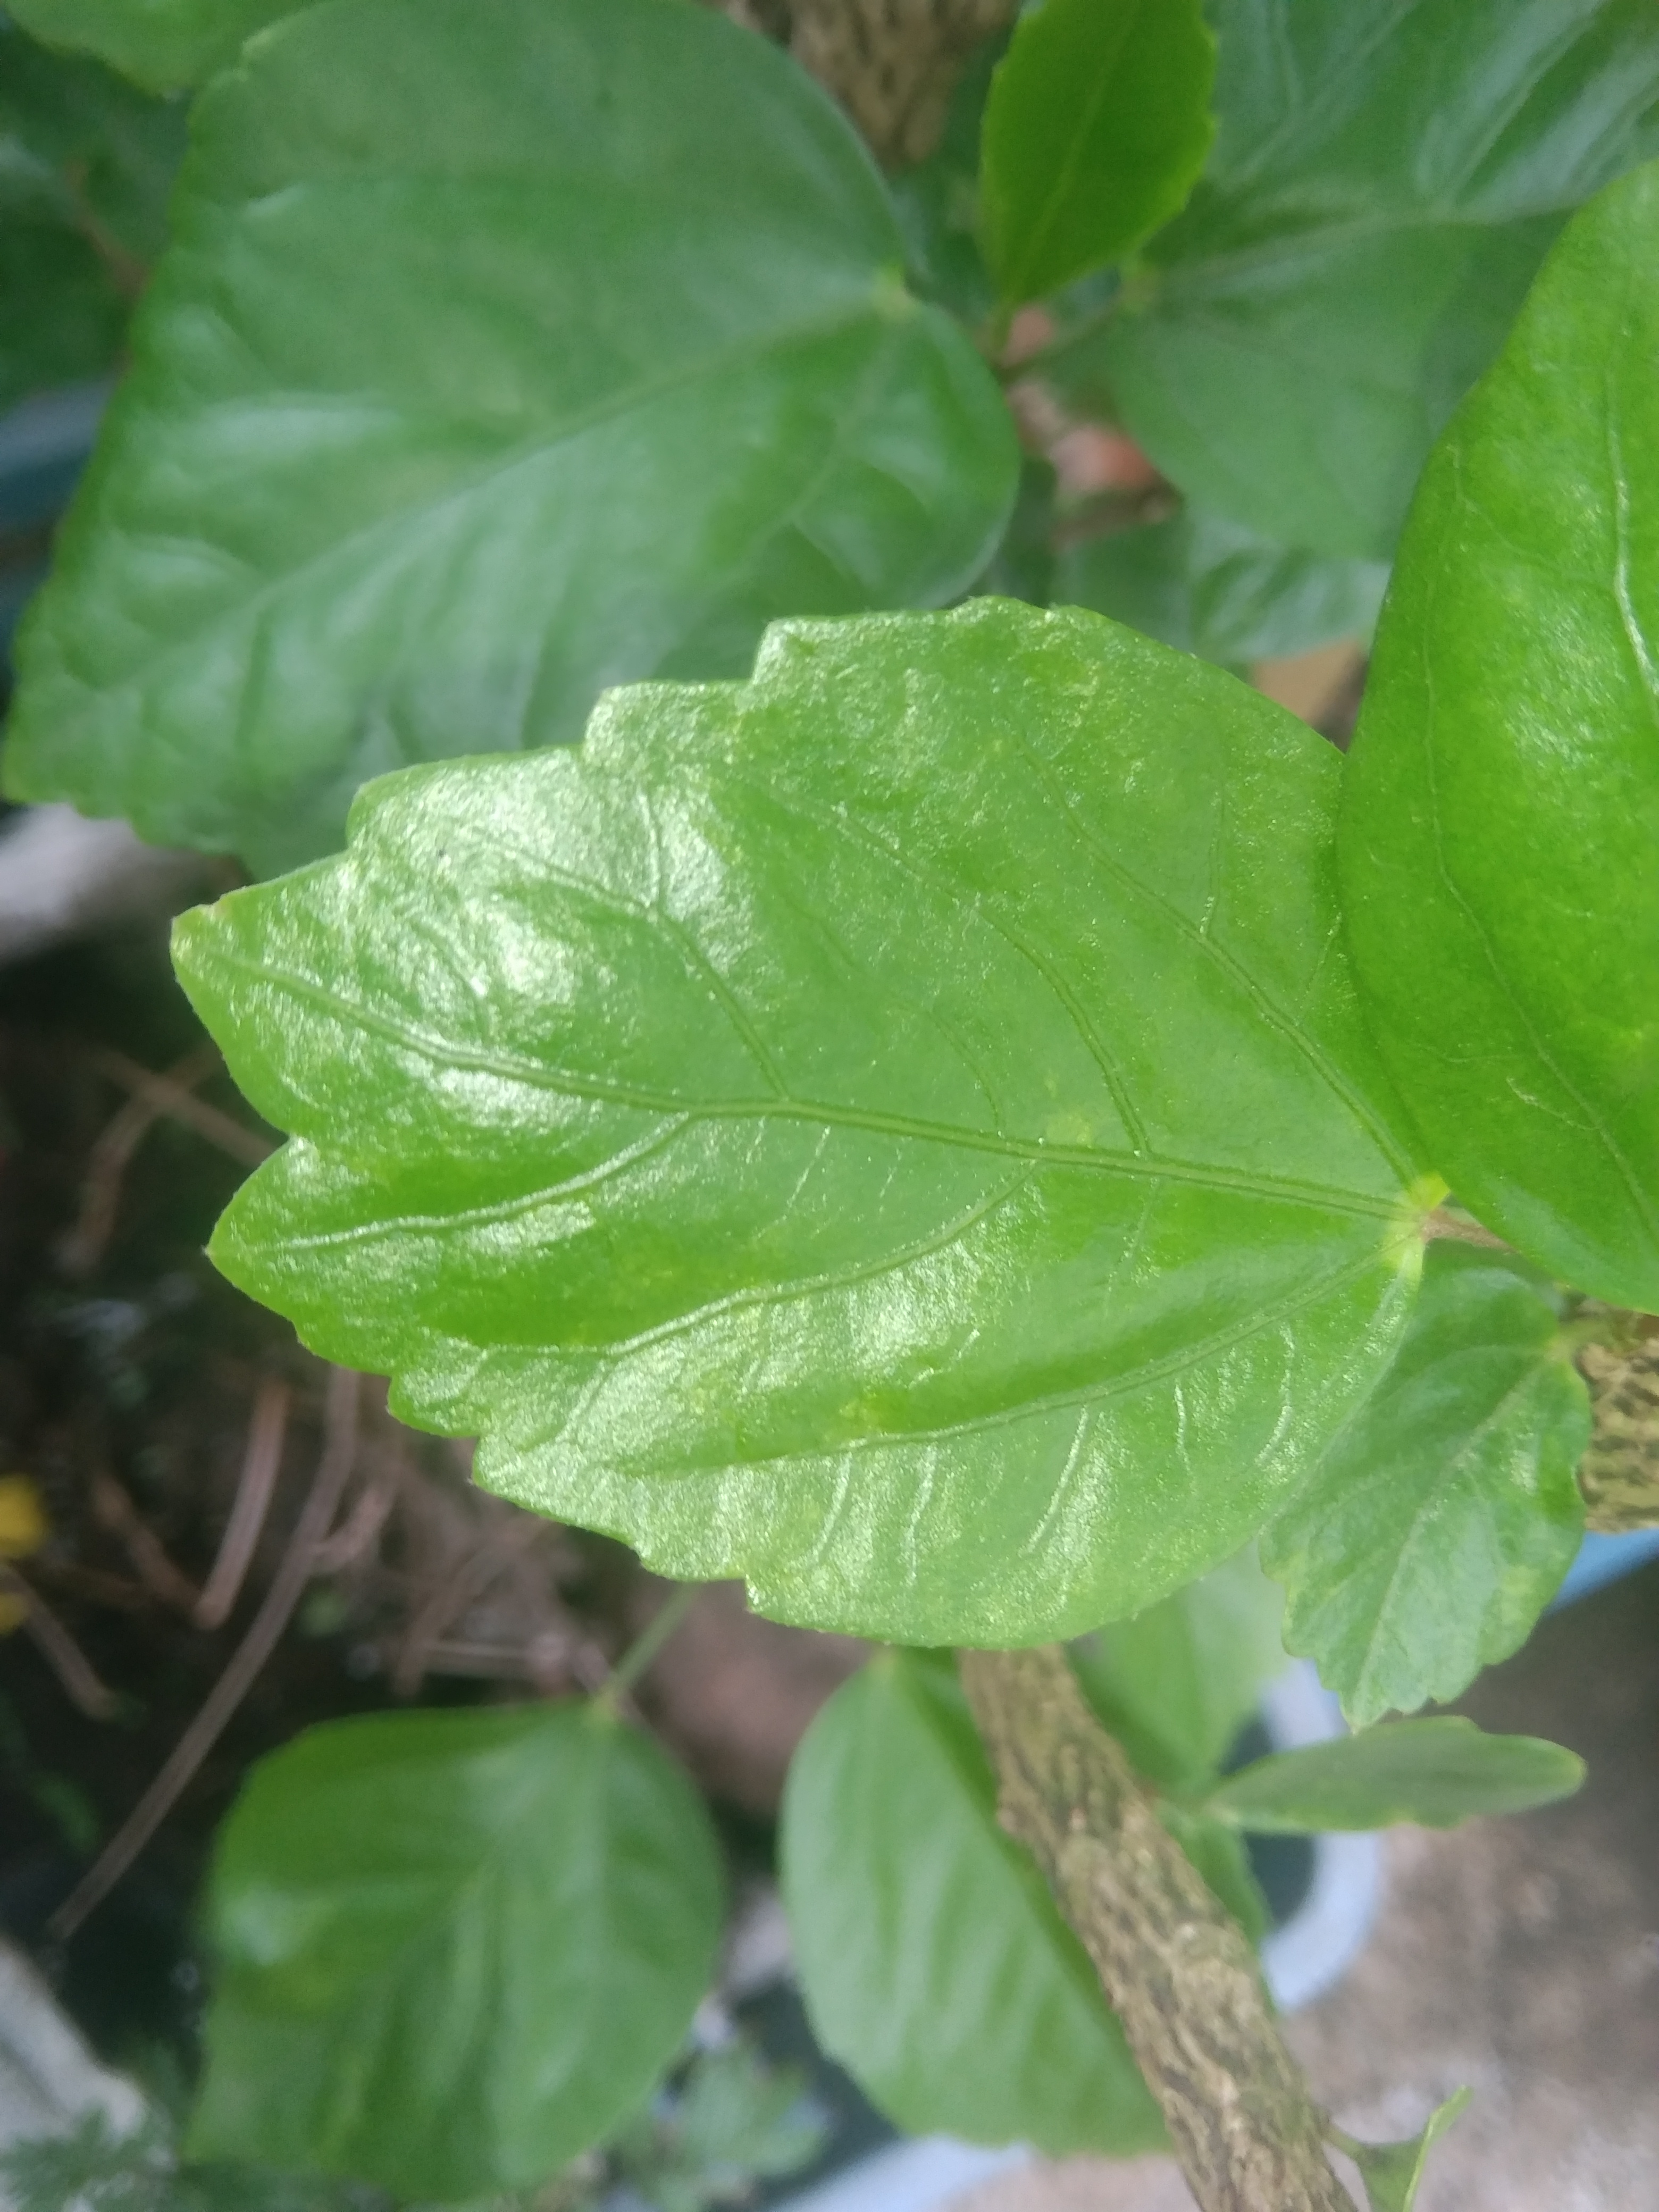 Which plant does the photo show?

hibiscus
